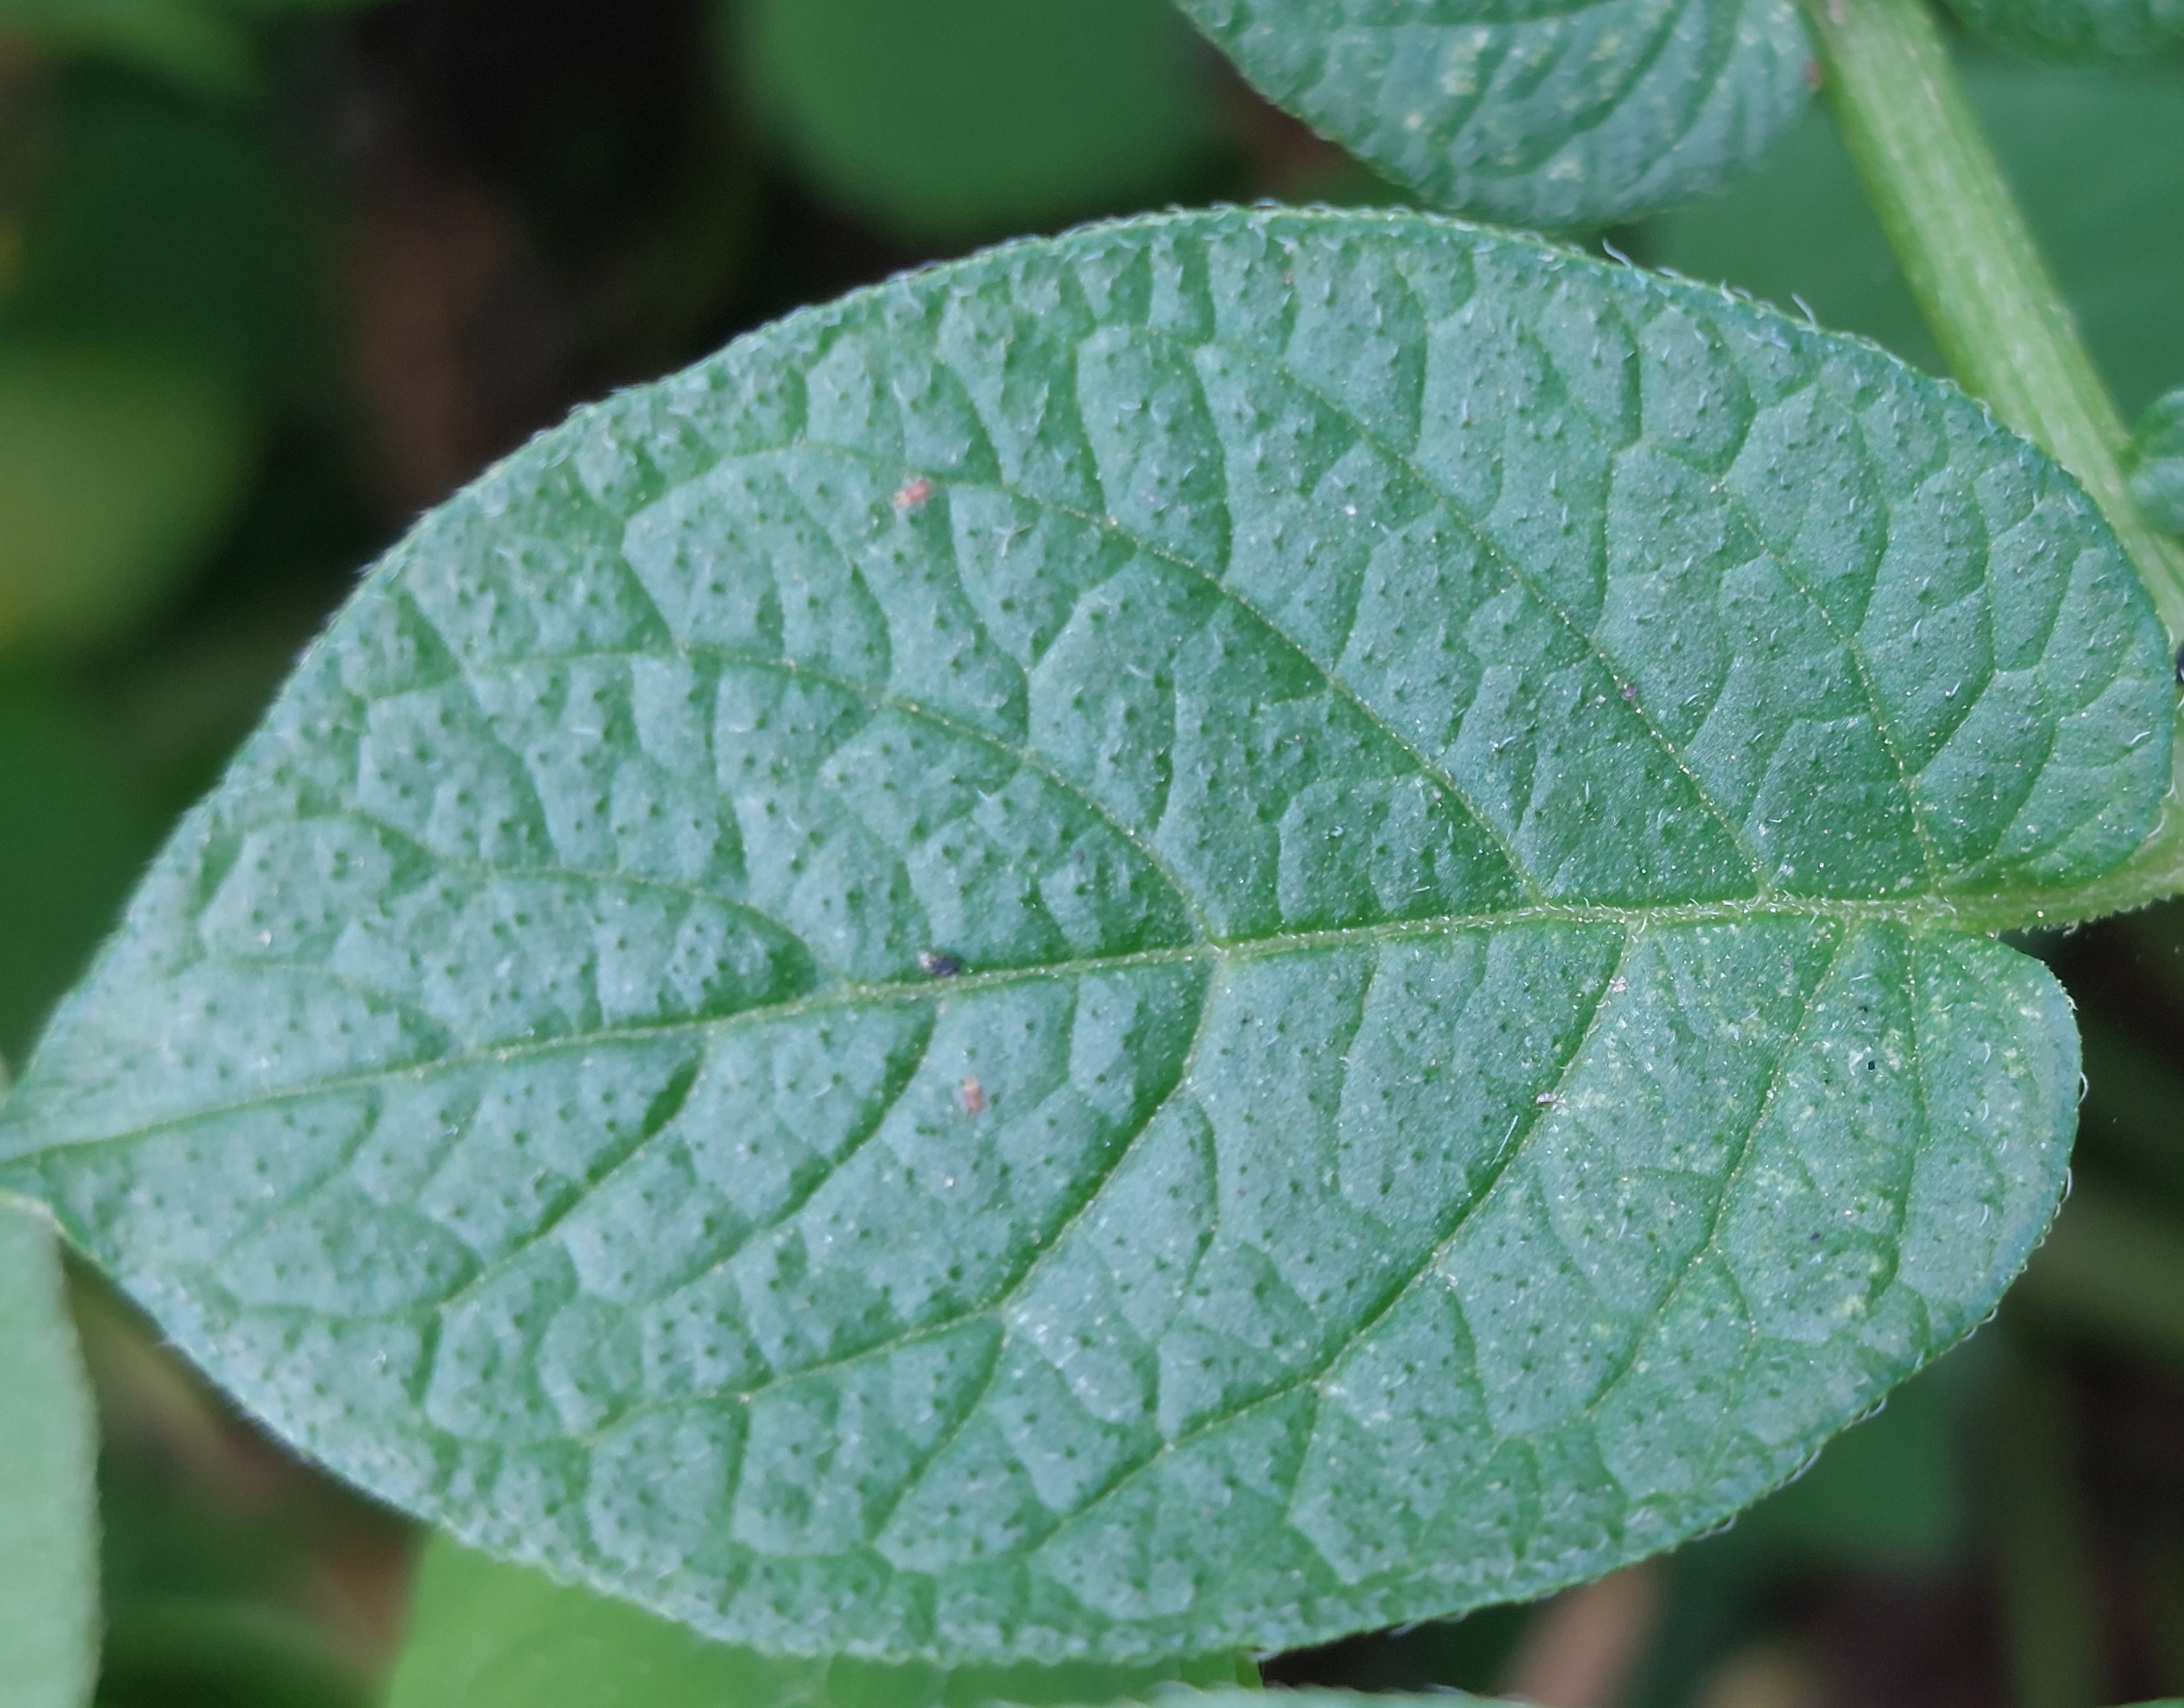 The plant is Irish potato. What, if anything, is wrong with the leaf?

healthy
